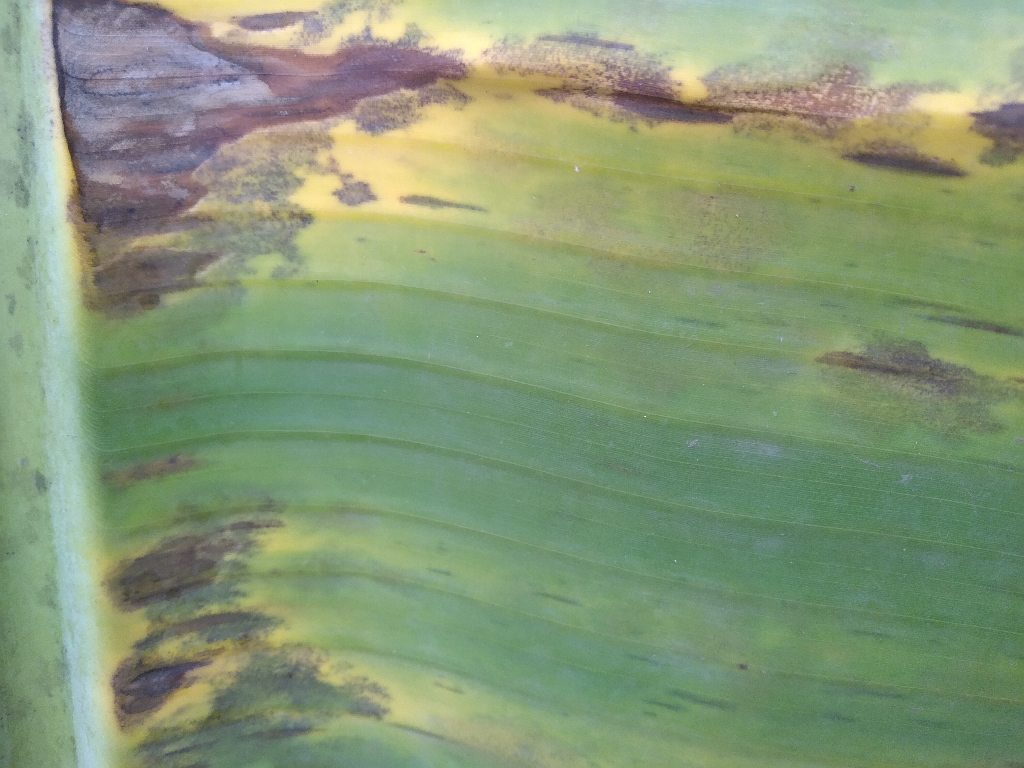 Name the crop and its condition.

banana, black sigatoka
